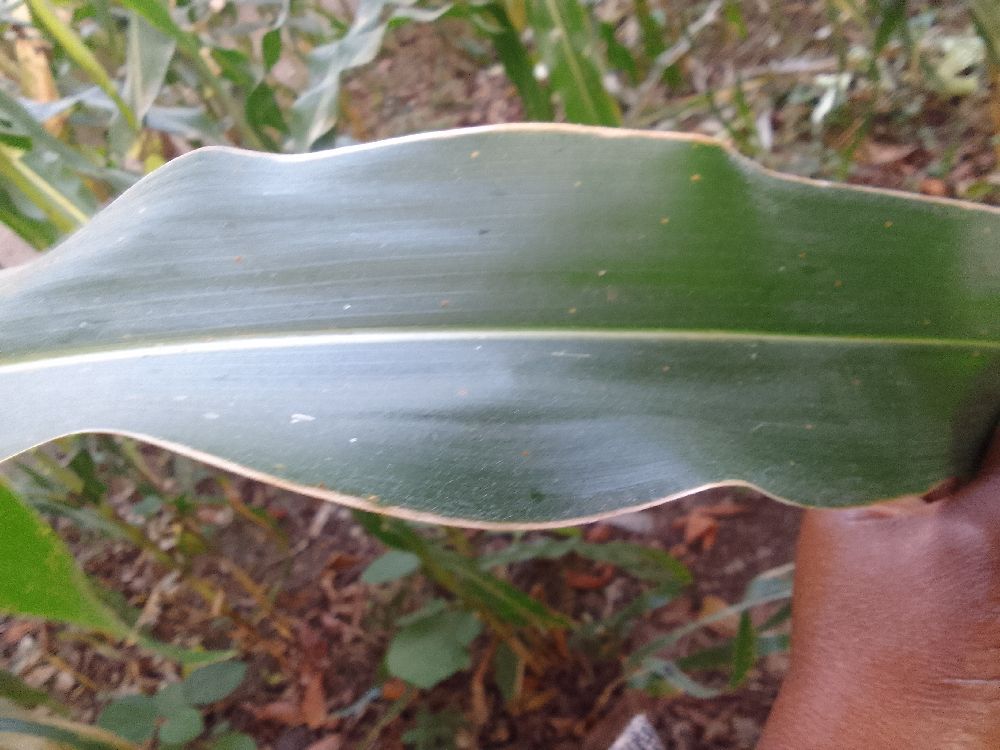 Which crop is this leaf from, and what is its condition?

maize, healthy
